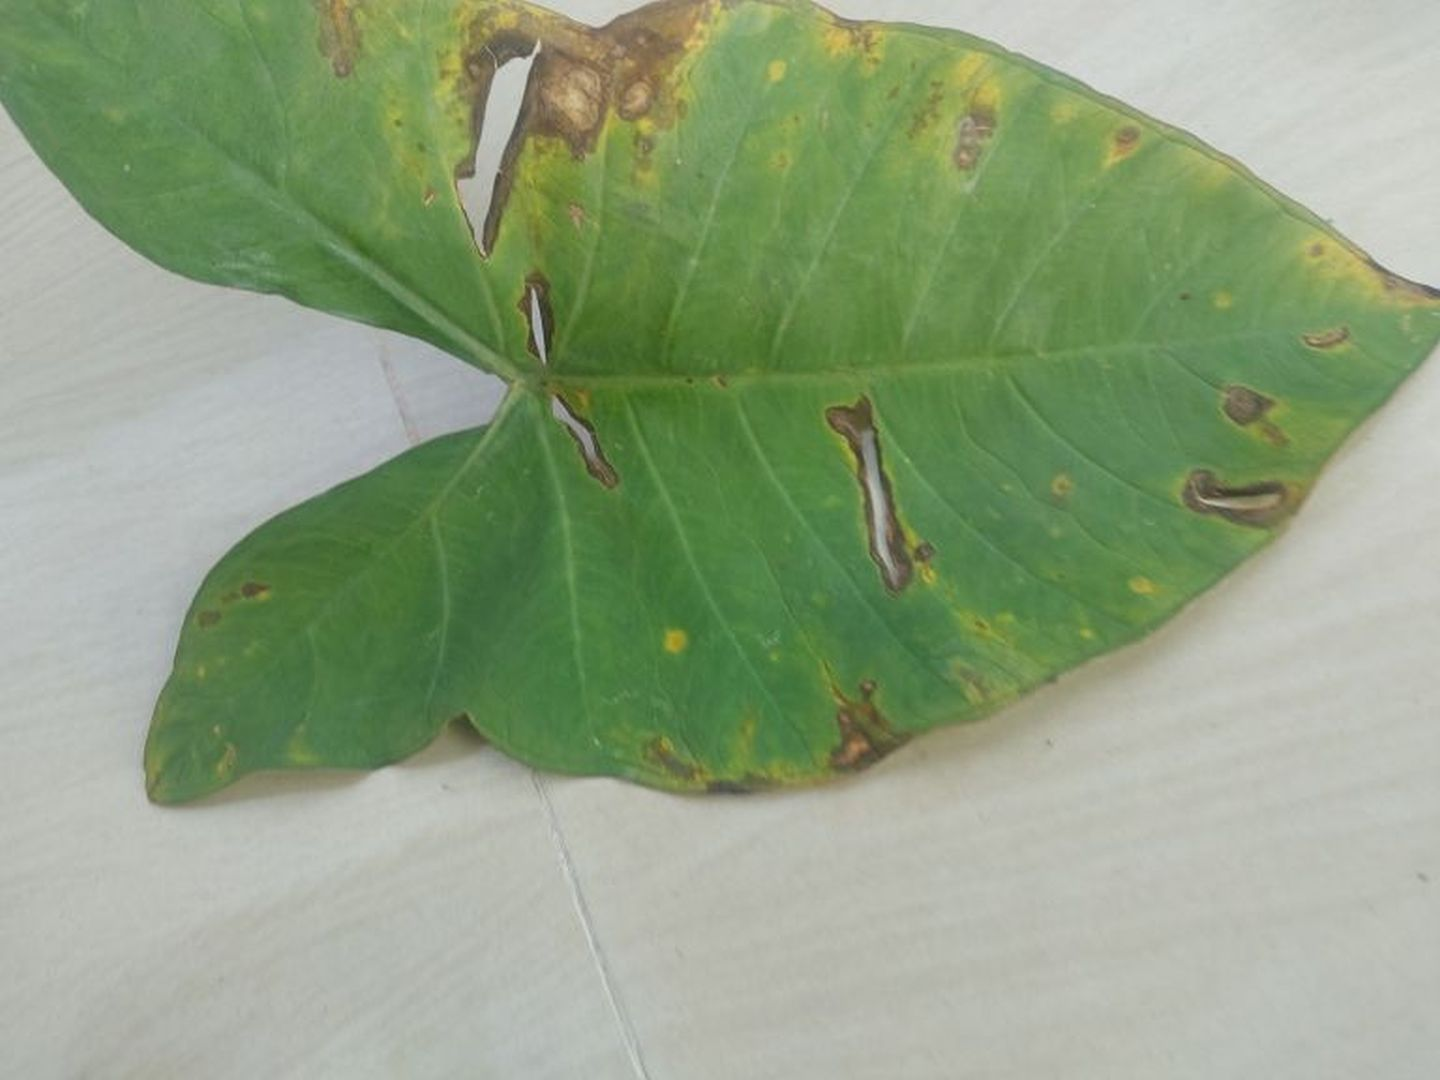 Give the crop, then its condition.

taro, leaf blight
